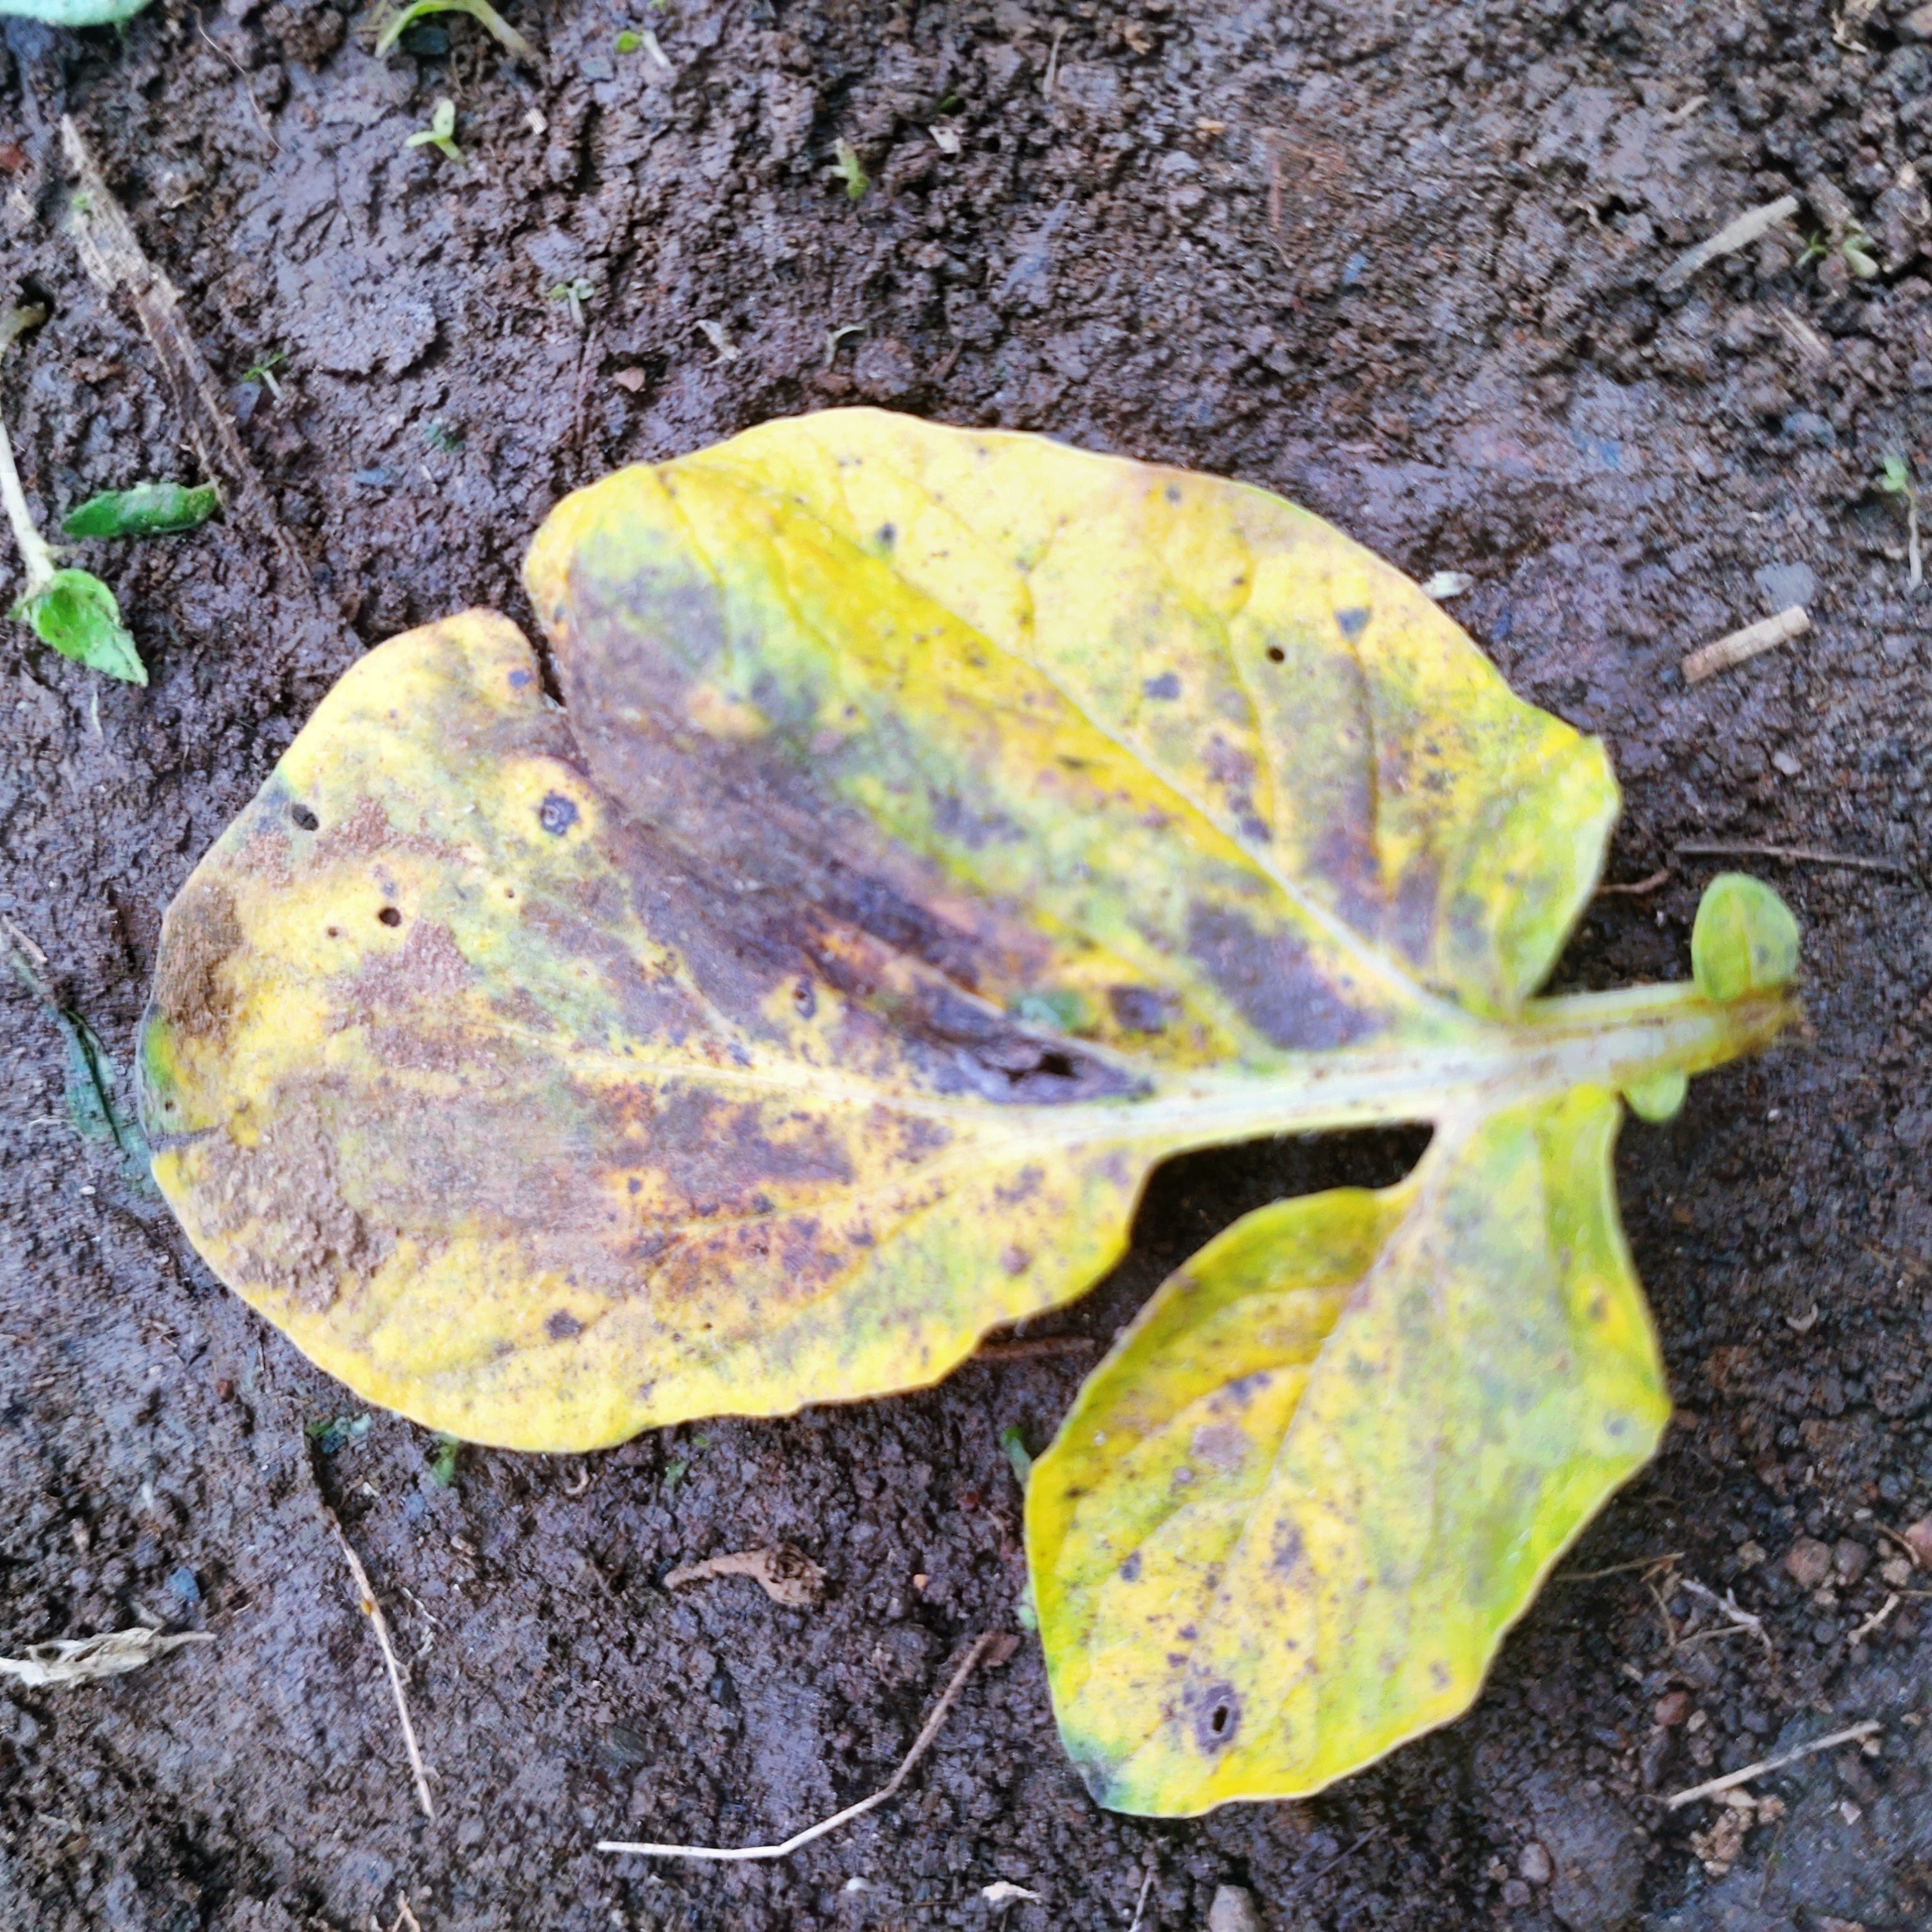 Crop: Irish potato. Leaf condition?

late blight
